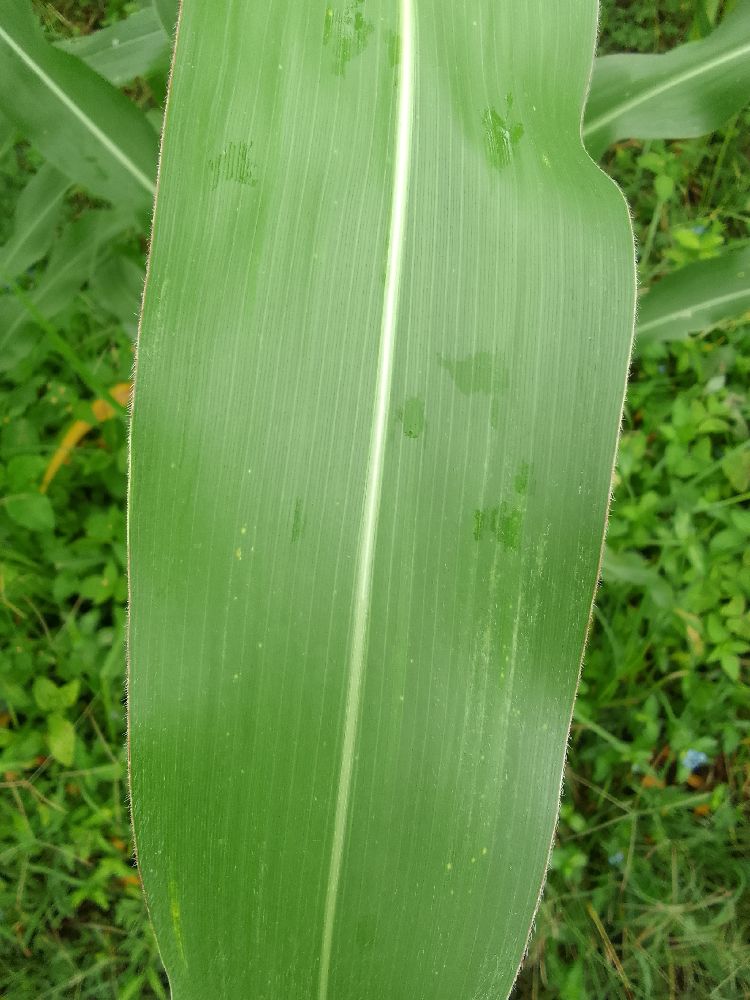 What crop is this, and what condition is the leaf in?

maize, healthy
